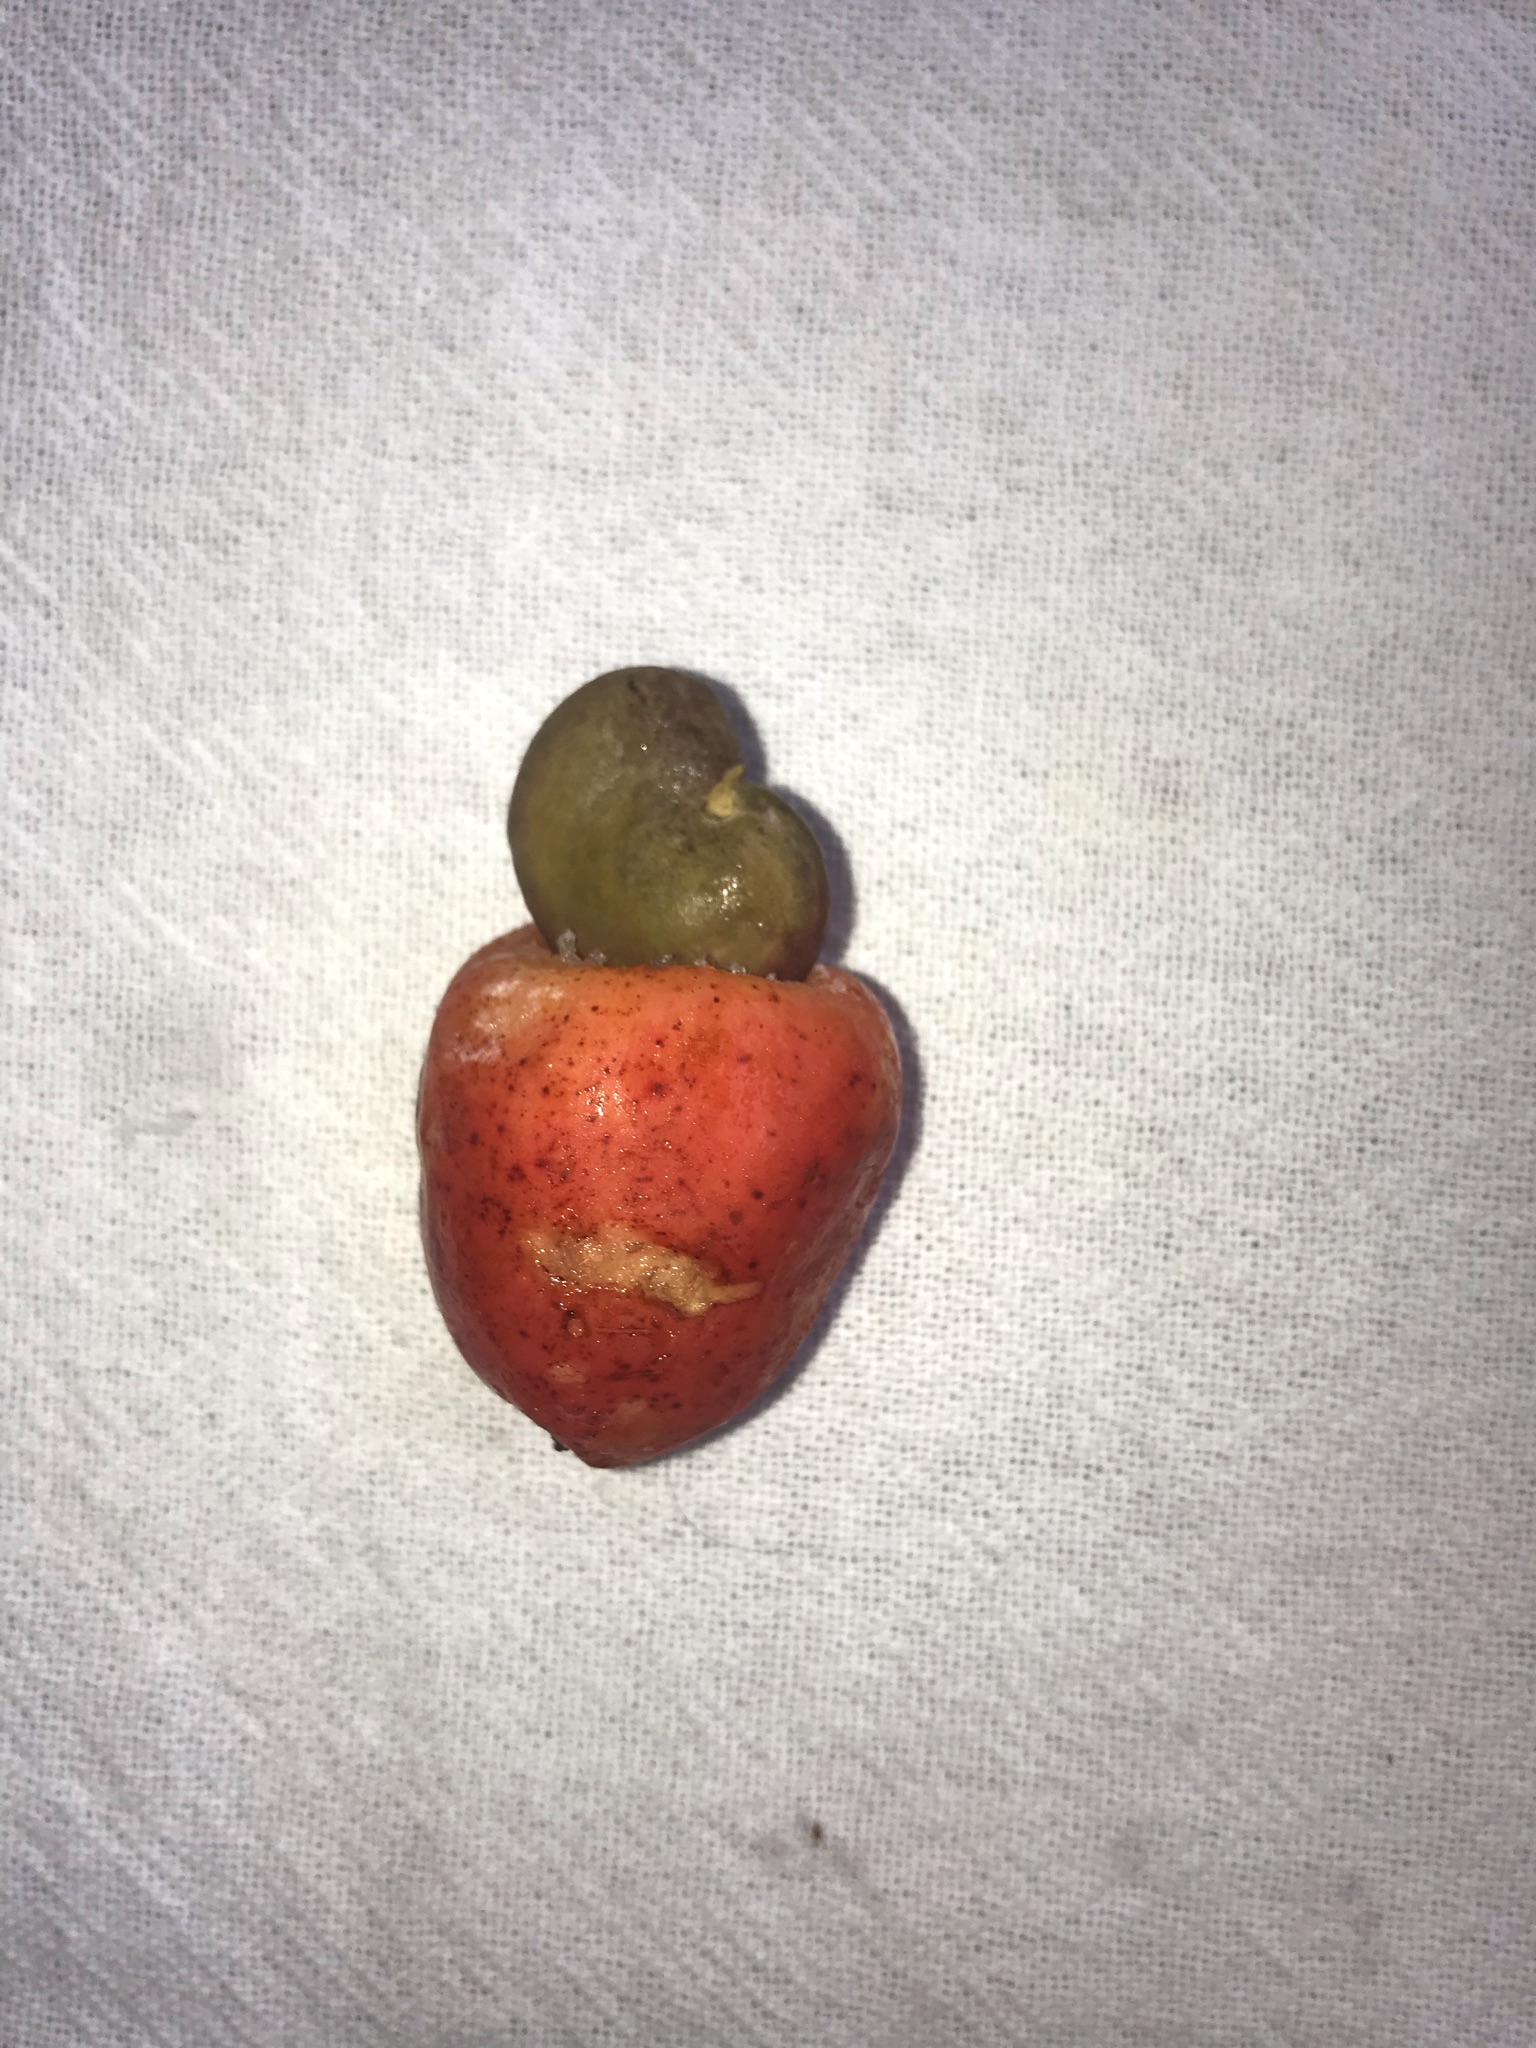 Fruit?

caju vermelho
